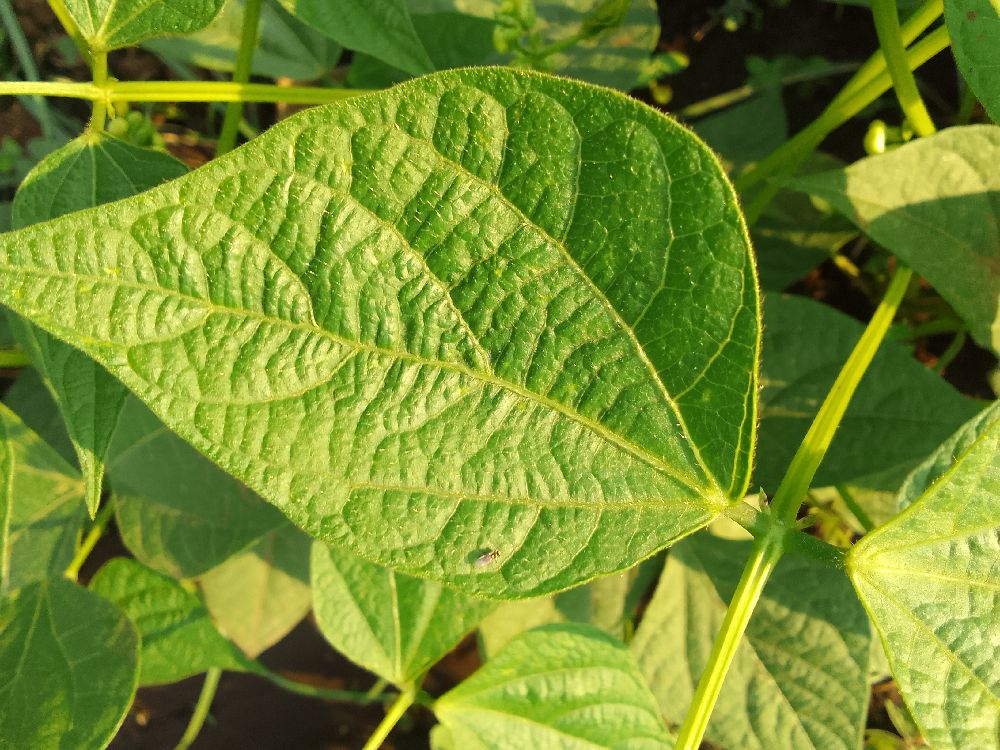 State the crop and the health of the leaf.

common bean, healthy
